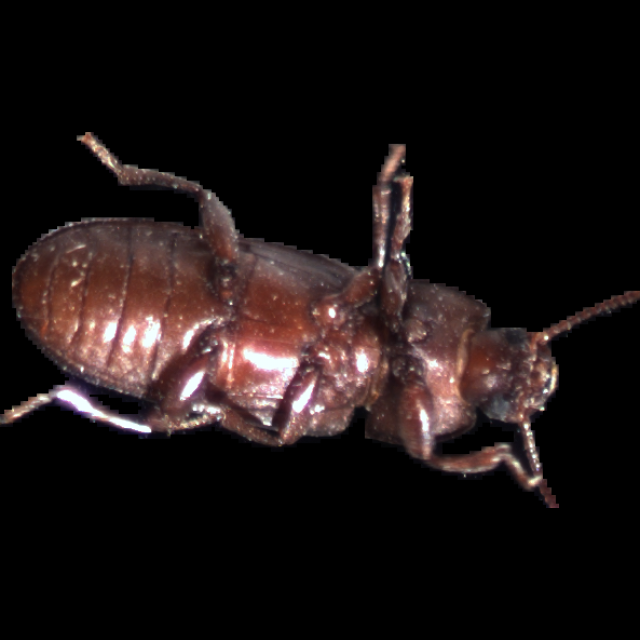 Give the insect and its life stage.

mealworm beetle
